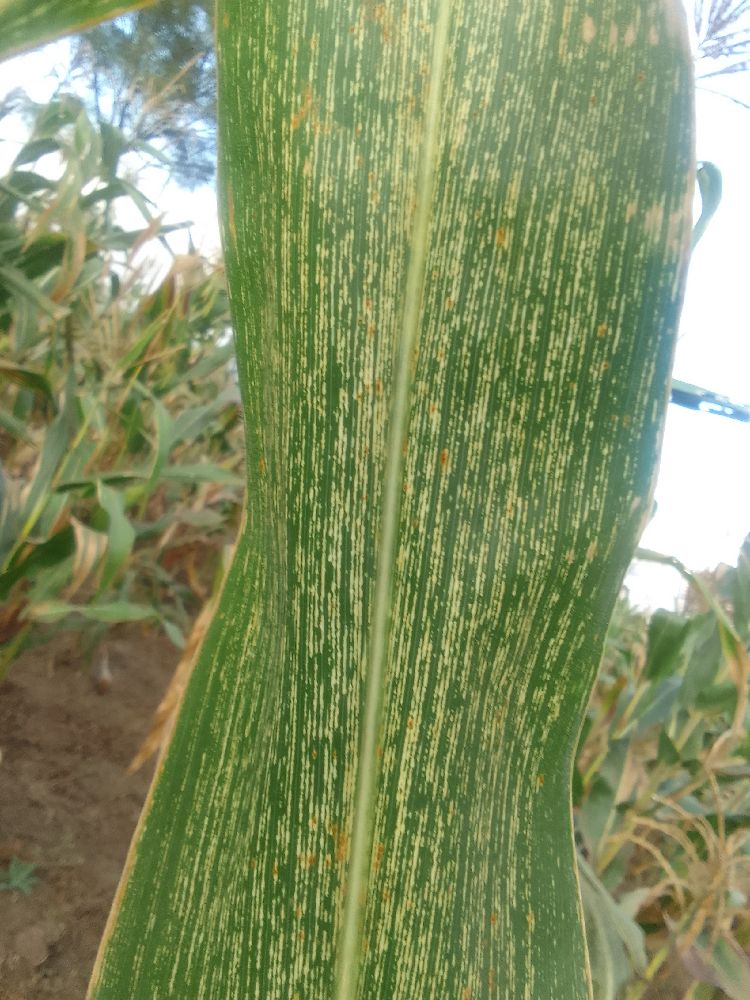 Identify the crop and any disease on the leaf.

maize, maize streak virus
